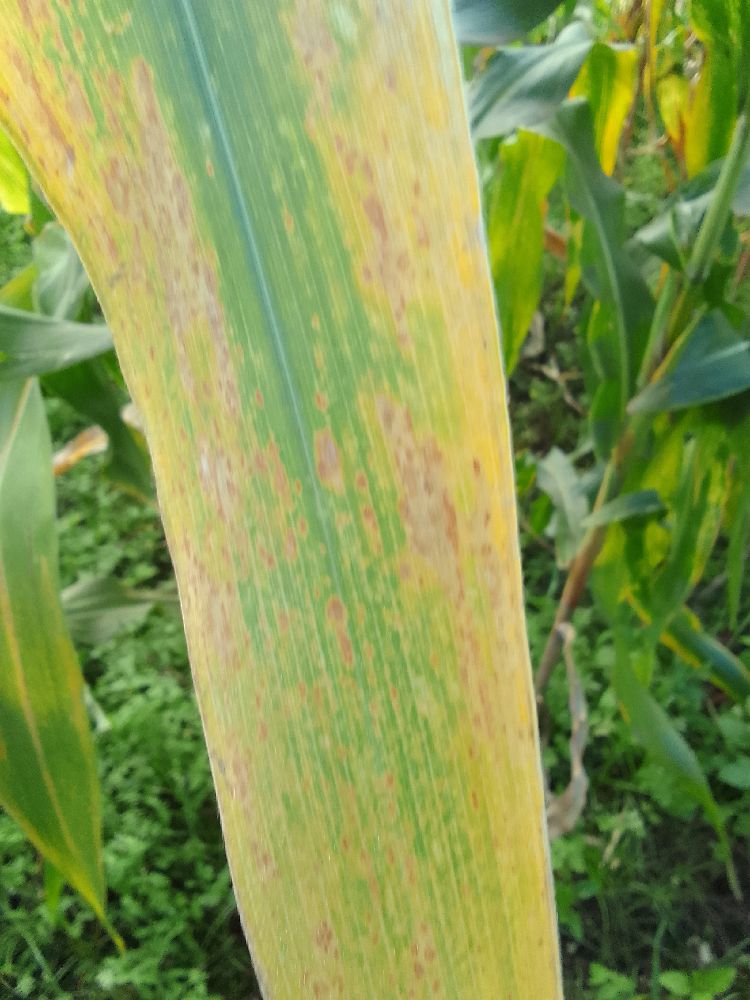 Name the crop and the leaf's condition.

maize, maize lethal necrosis
